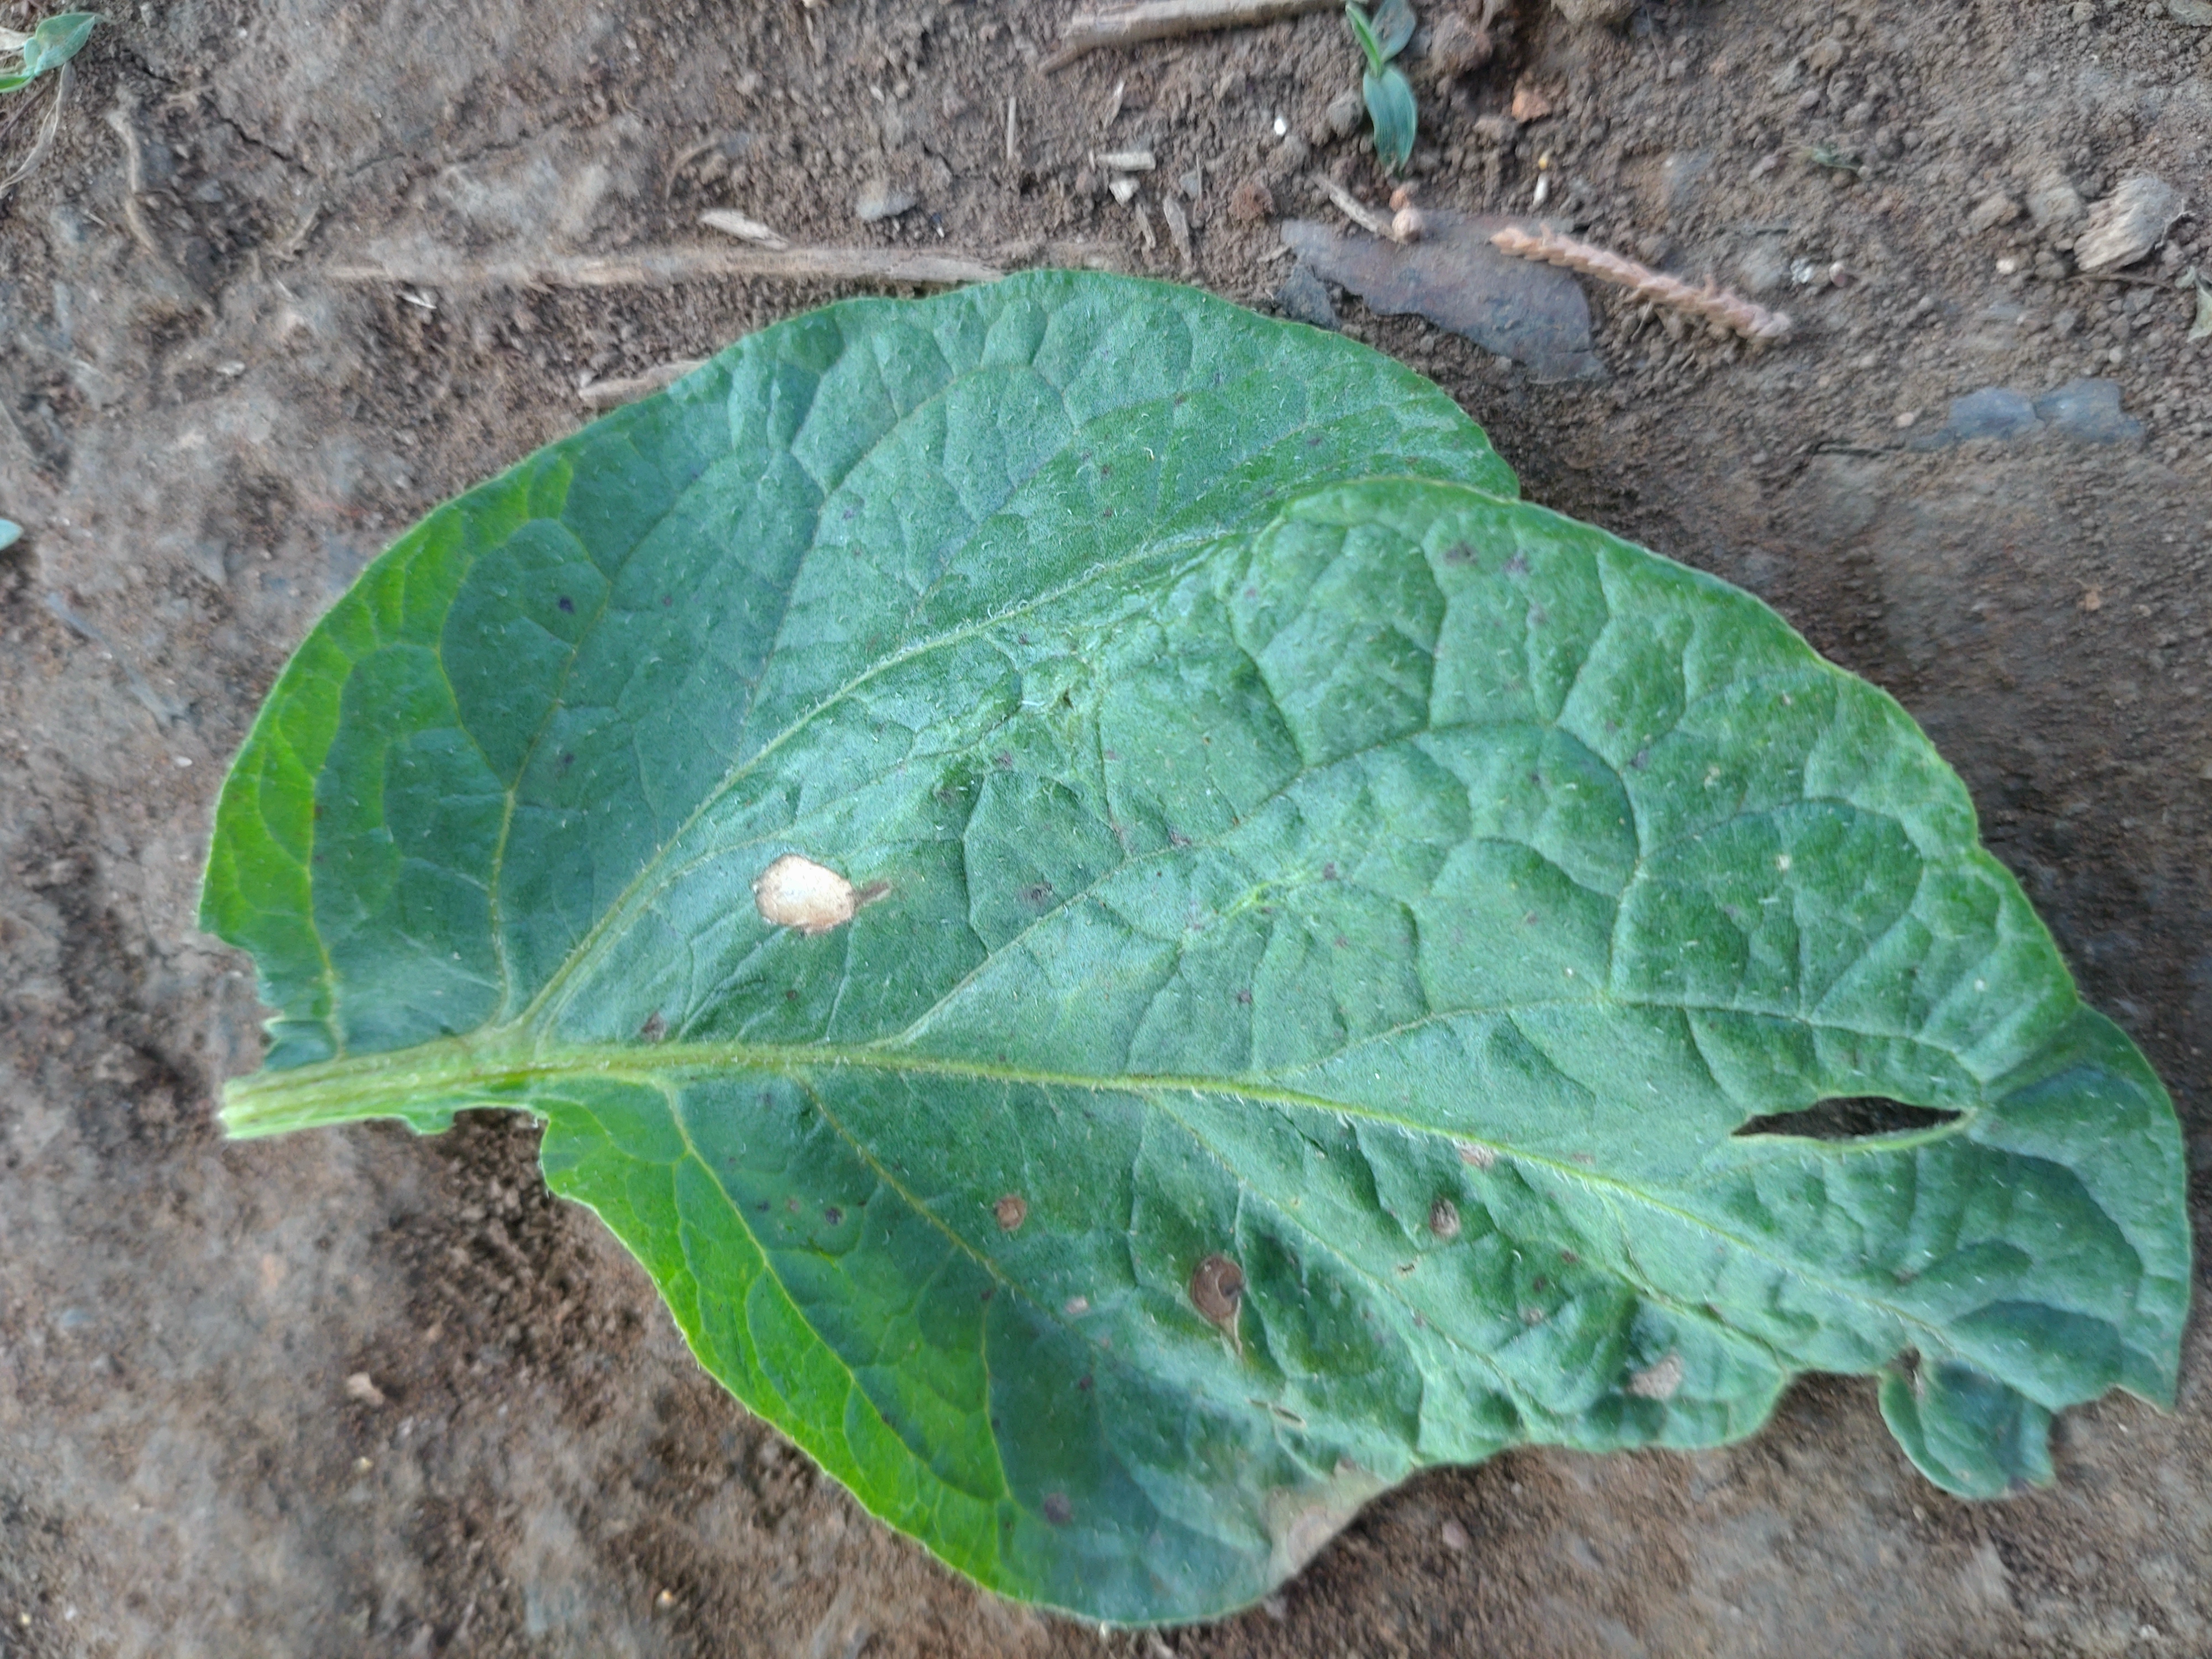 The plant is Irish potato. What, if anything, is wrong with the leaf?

early blight
